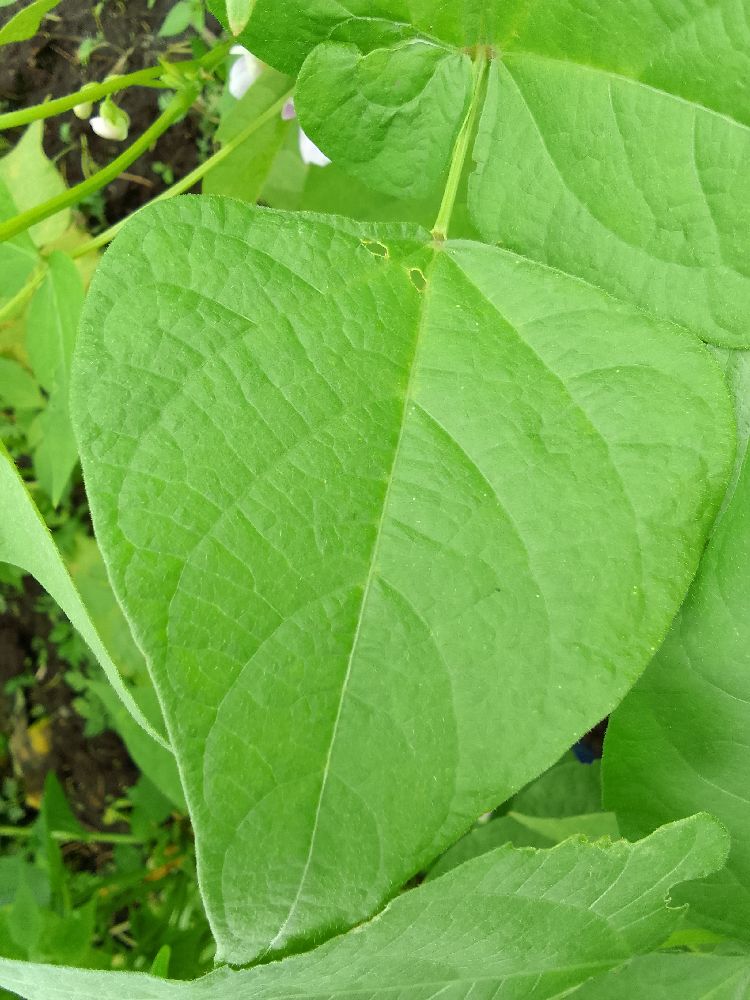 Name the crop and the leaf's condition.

common bean, healthy
